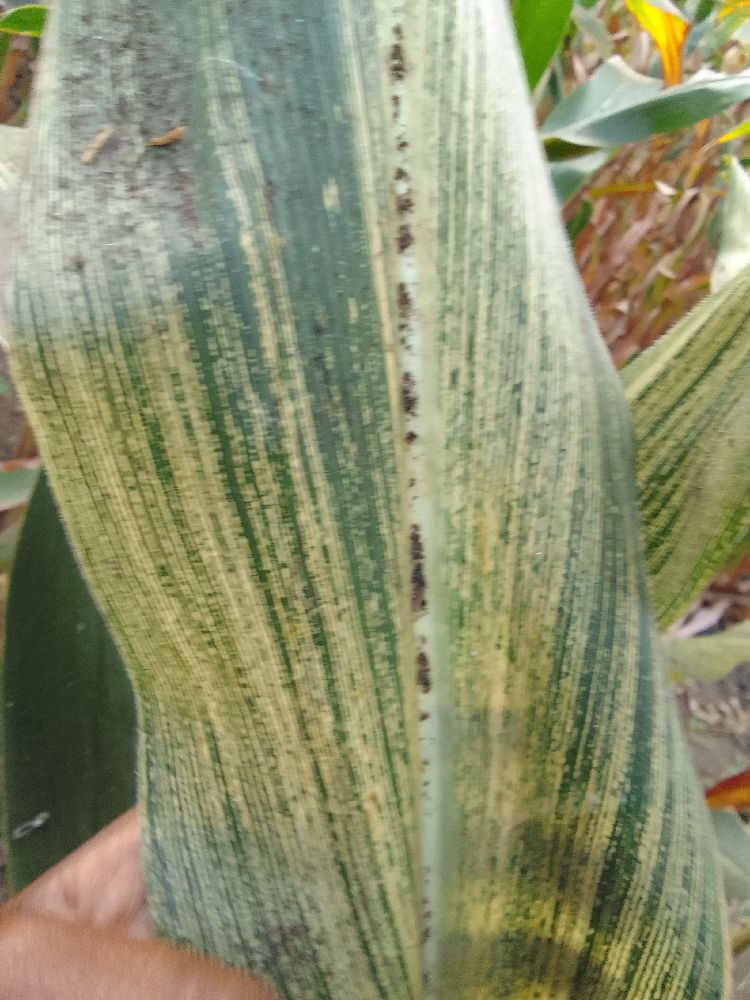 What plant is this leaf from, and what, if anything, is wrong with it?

maize, maize streak virus
